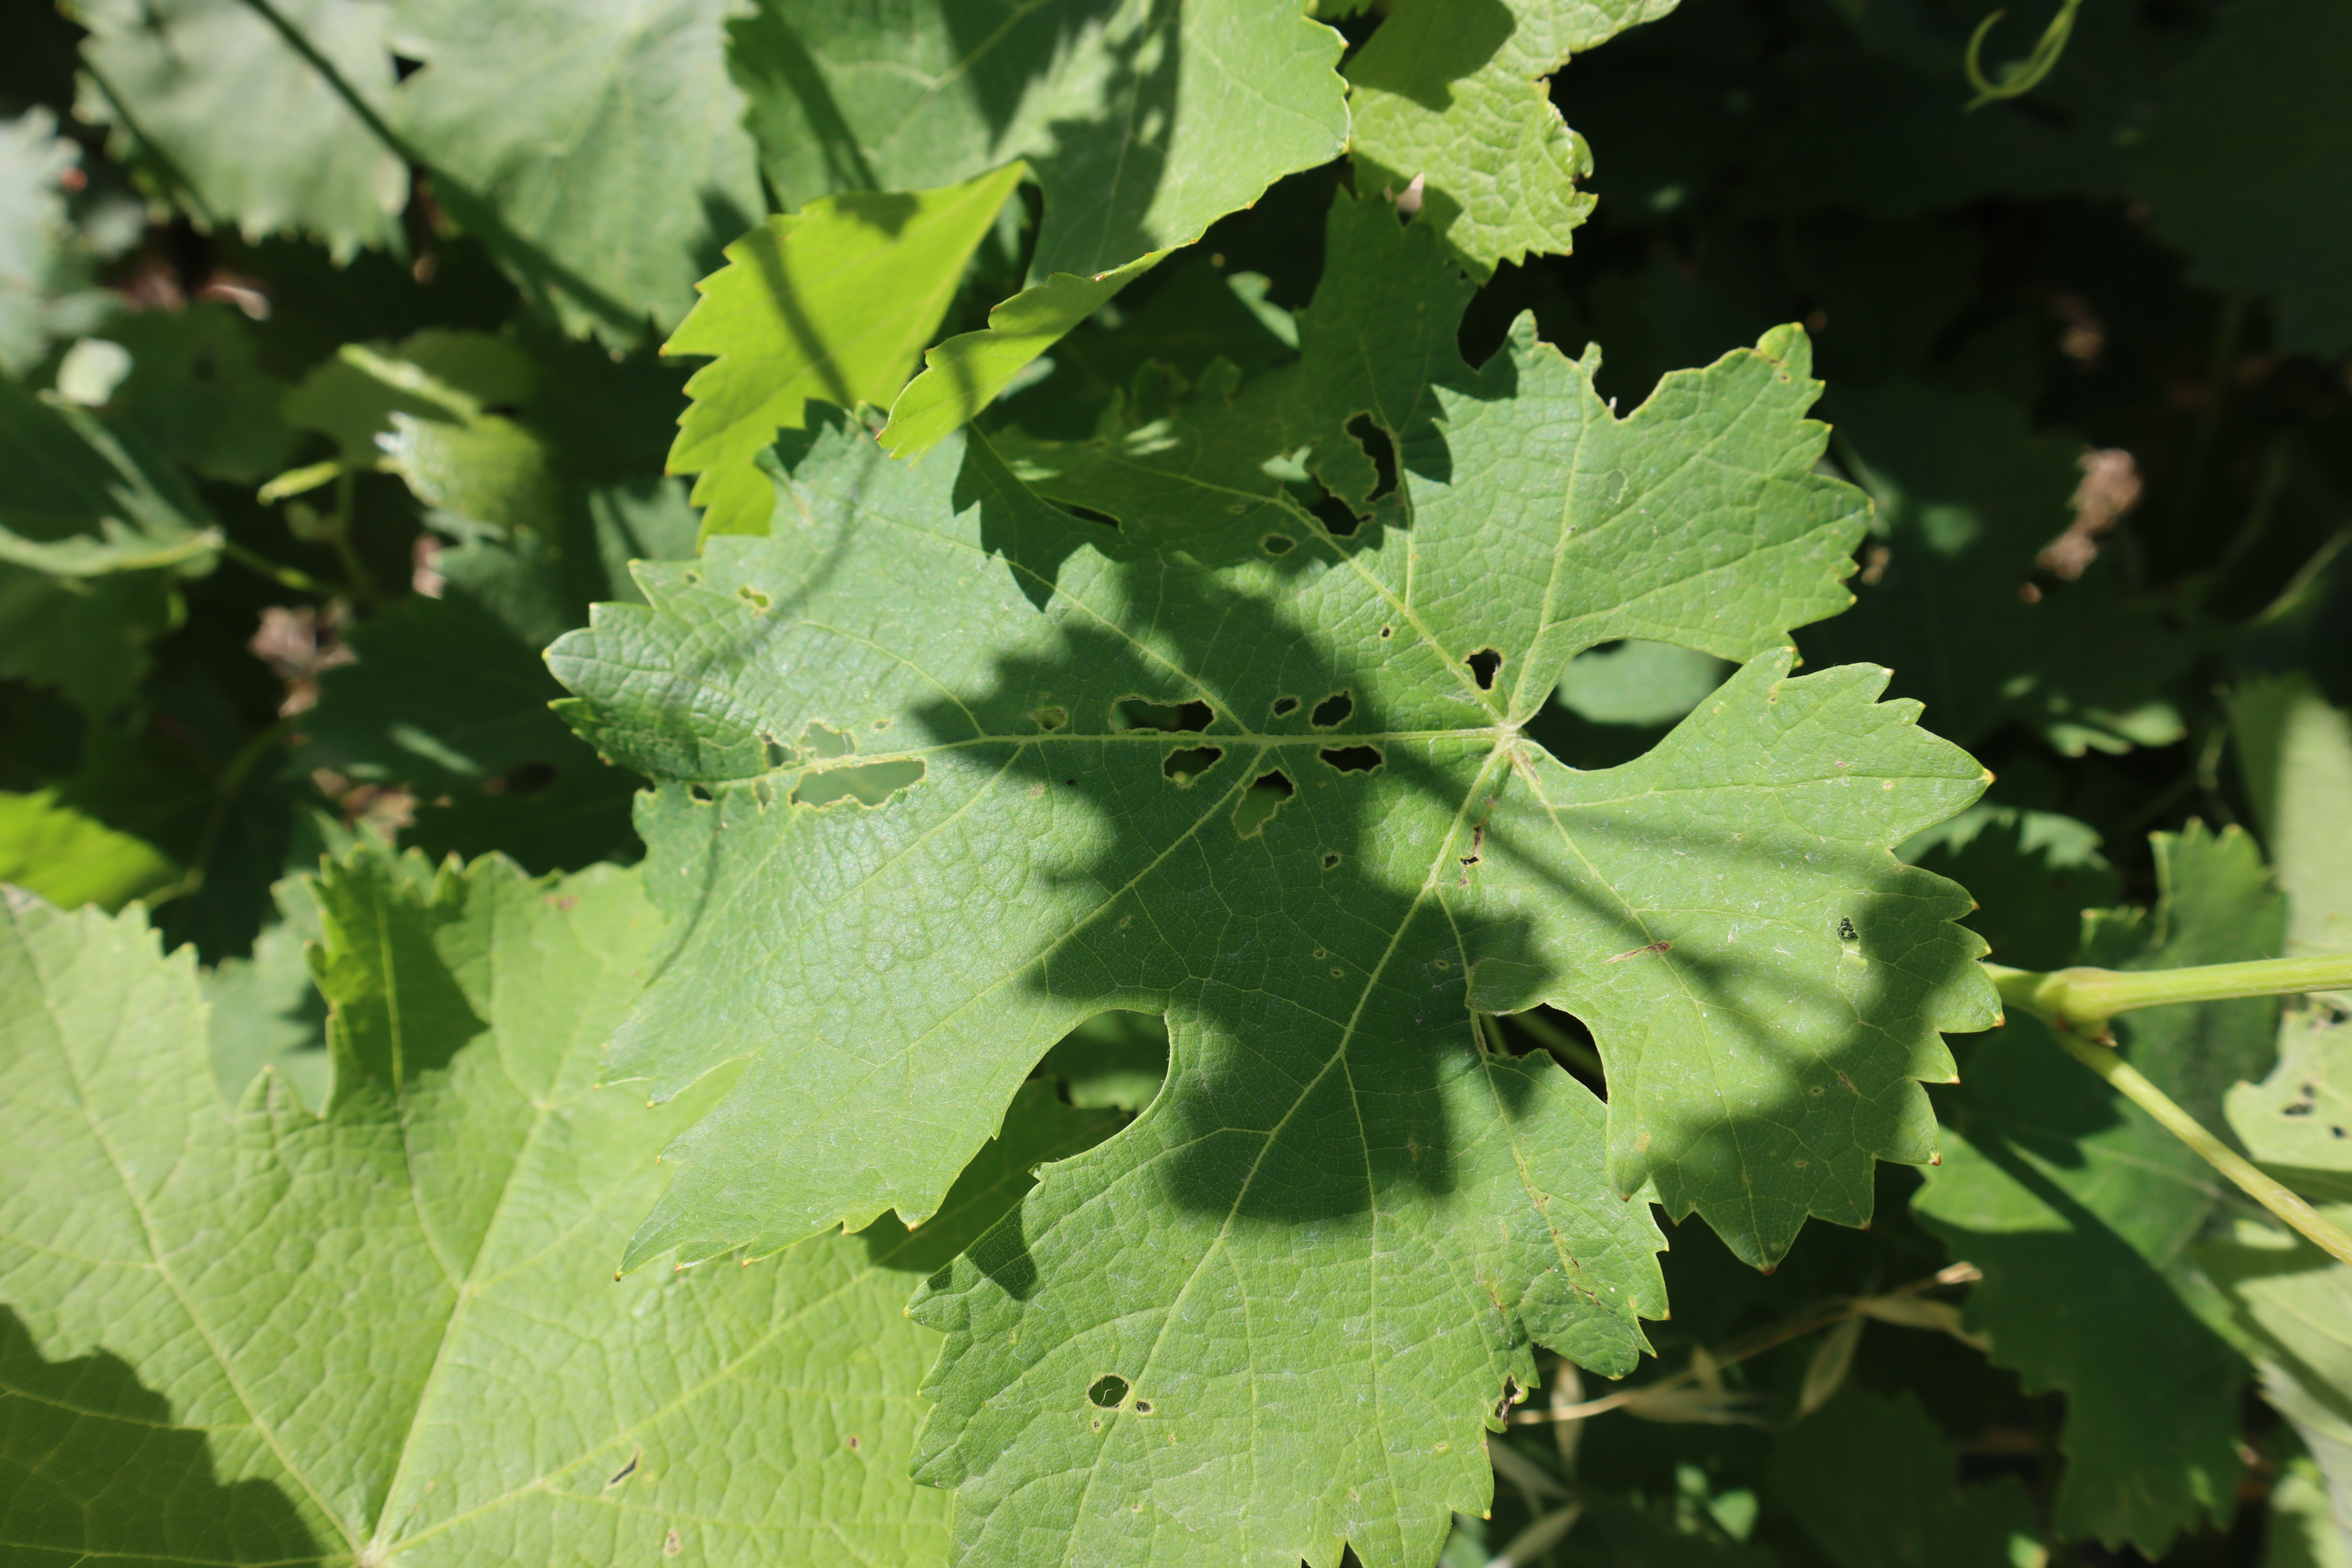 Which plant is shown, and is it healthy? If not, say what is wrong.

grapevine, phytophagous
